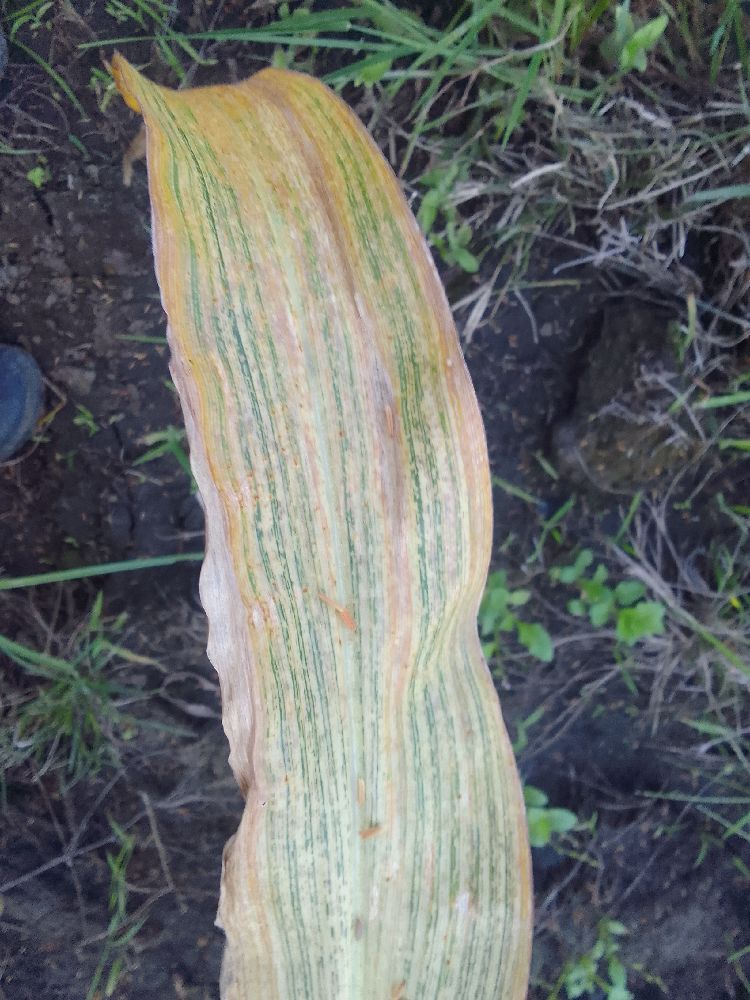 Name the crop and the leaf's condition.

maize, maize streak virus
